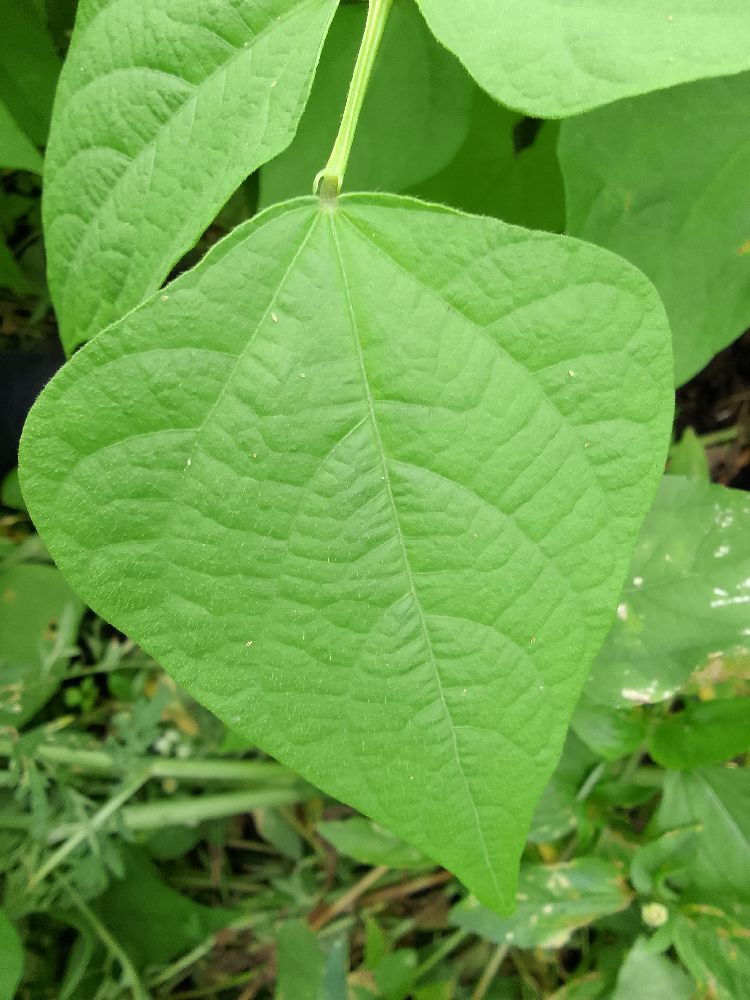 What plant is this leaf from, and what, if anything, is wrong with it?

common bean, healthy
